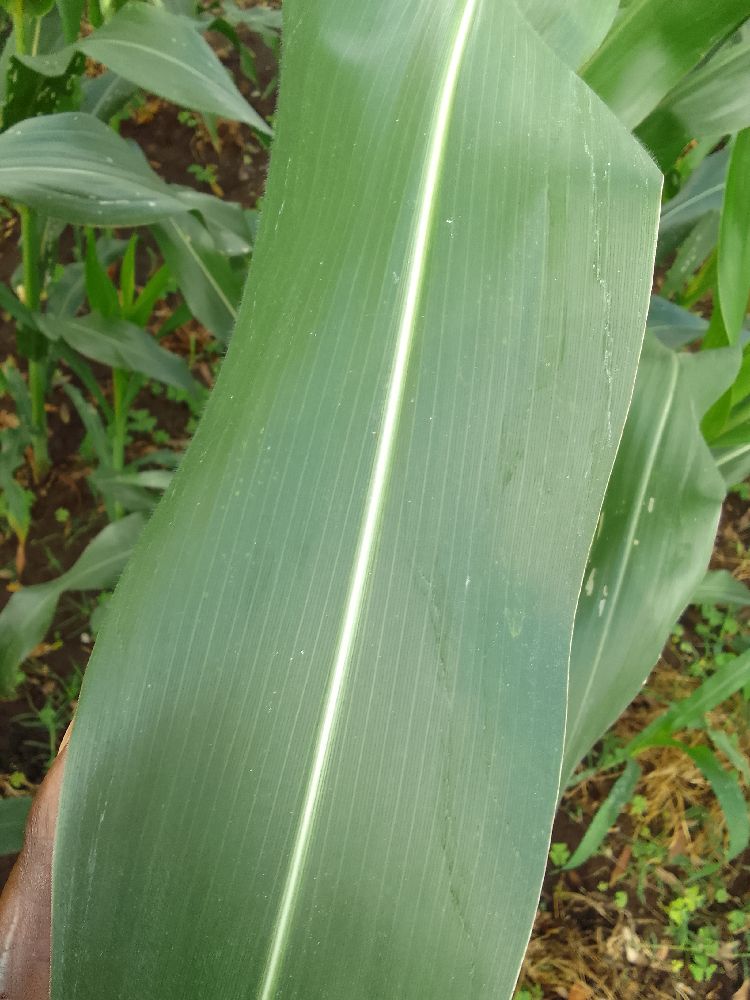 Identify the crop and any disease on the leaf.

maize, healthy
